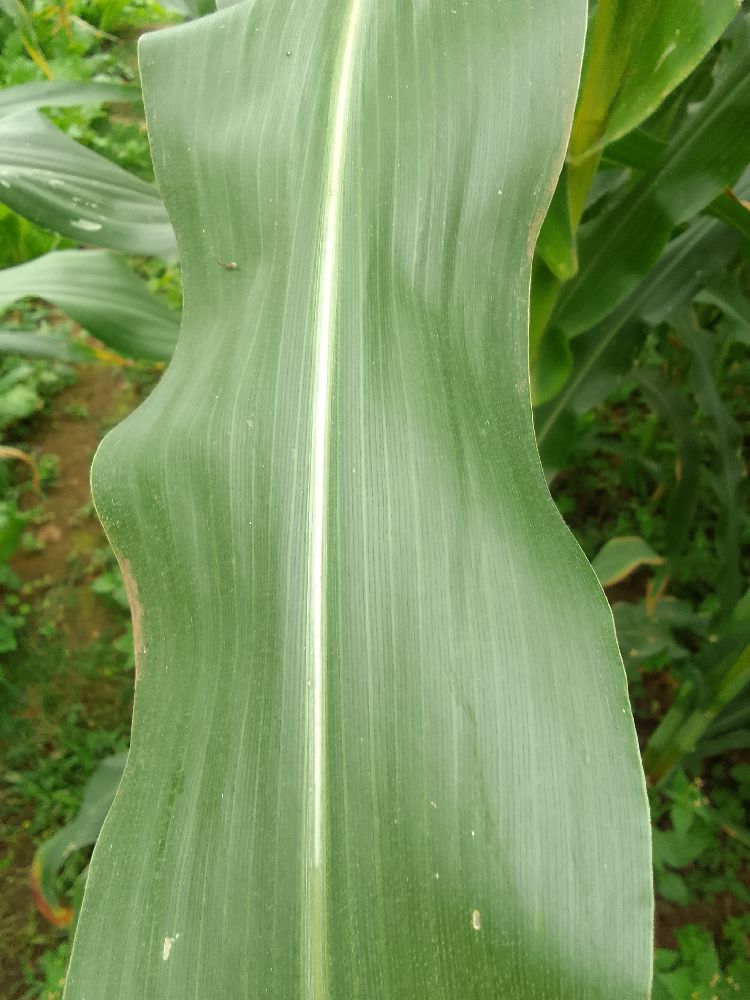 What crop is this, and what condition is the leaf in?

maize, healthy
